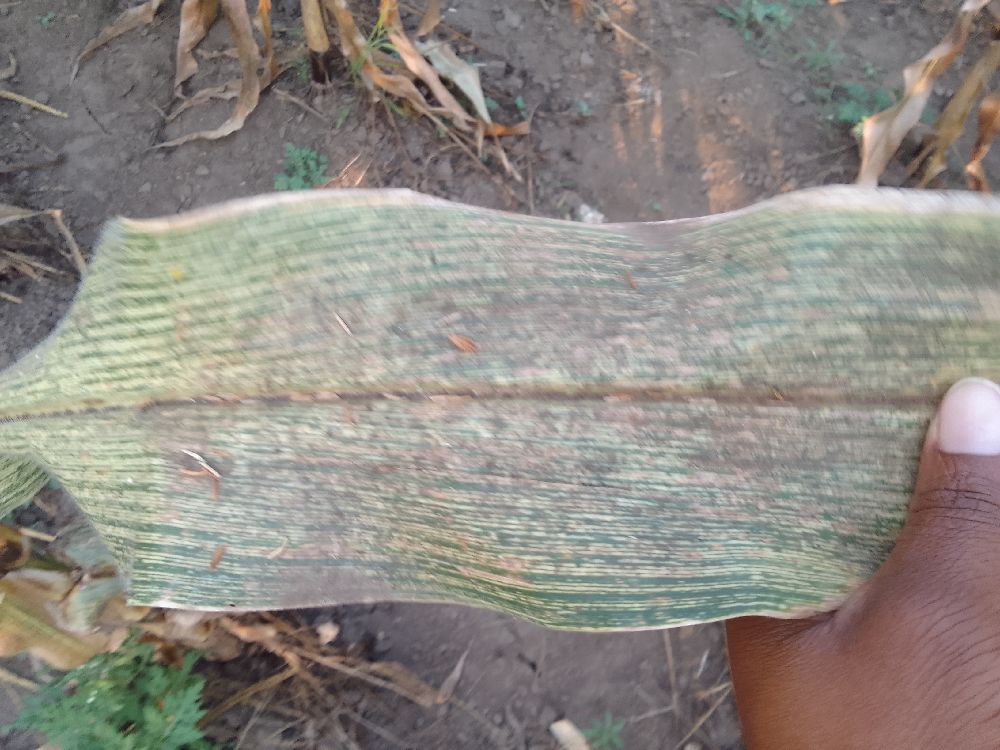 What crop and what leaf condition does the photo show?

maize, maize streak virus
